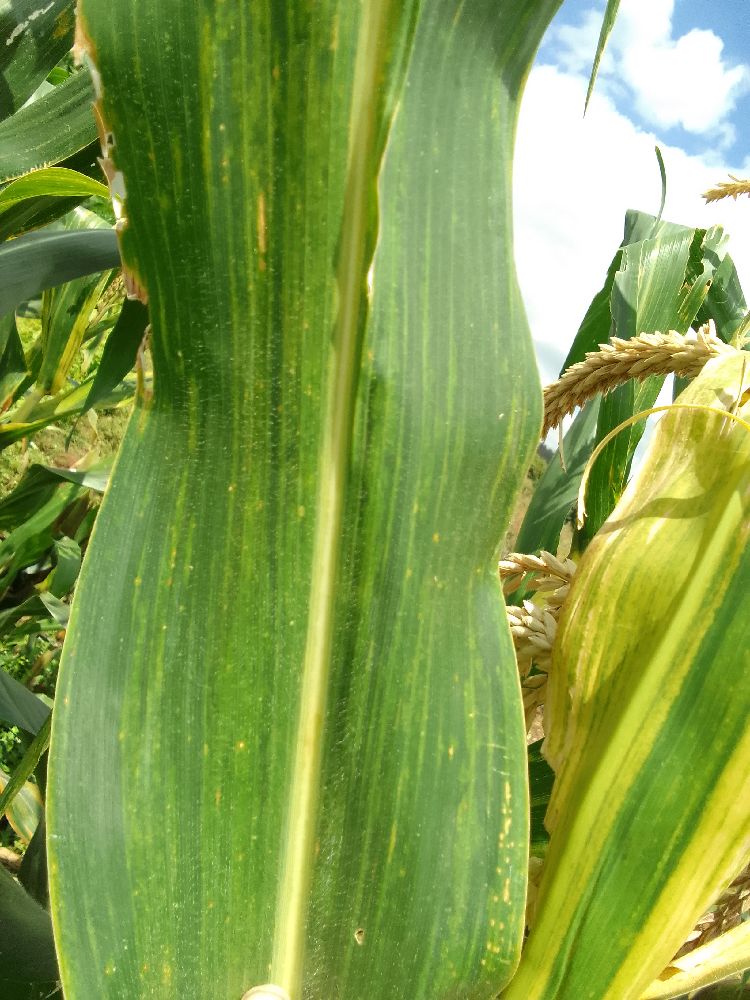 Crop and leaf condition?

maize, maize lethal necrosis
